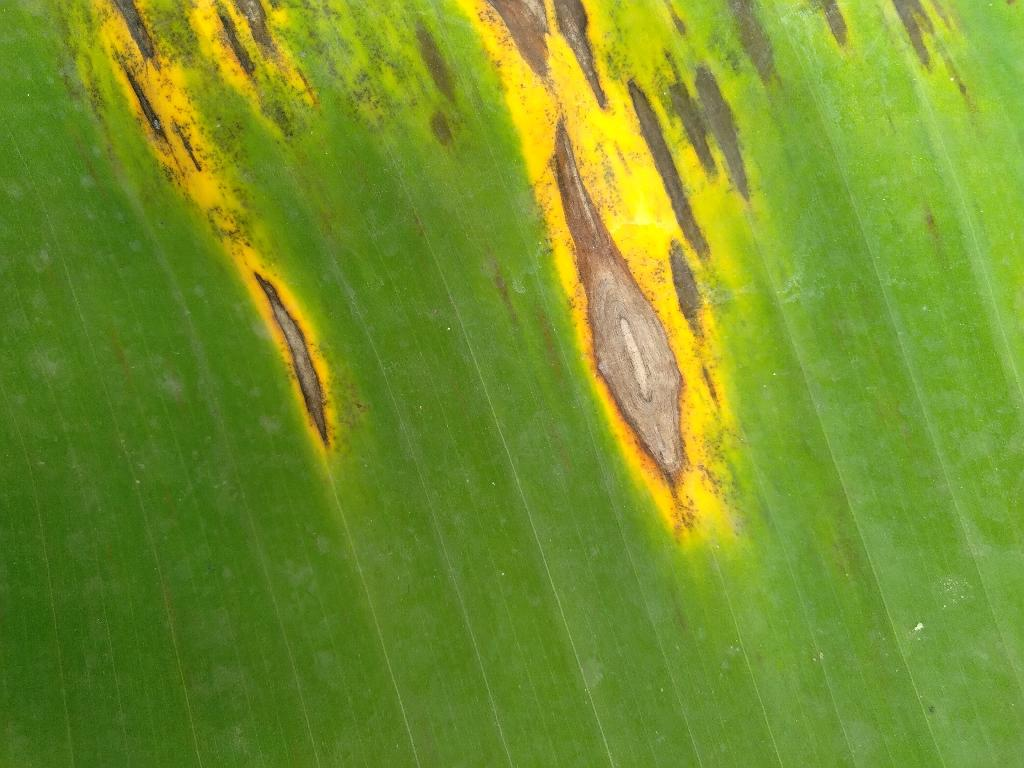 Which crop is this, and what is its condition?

banana, black sigatoka
